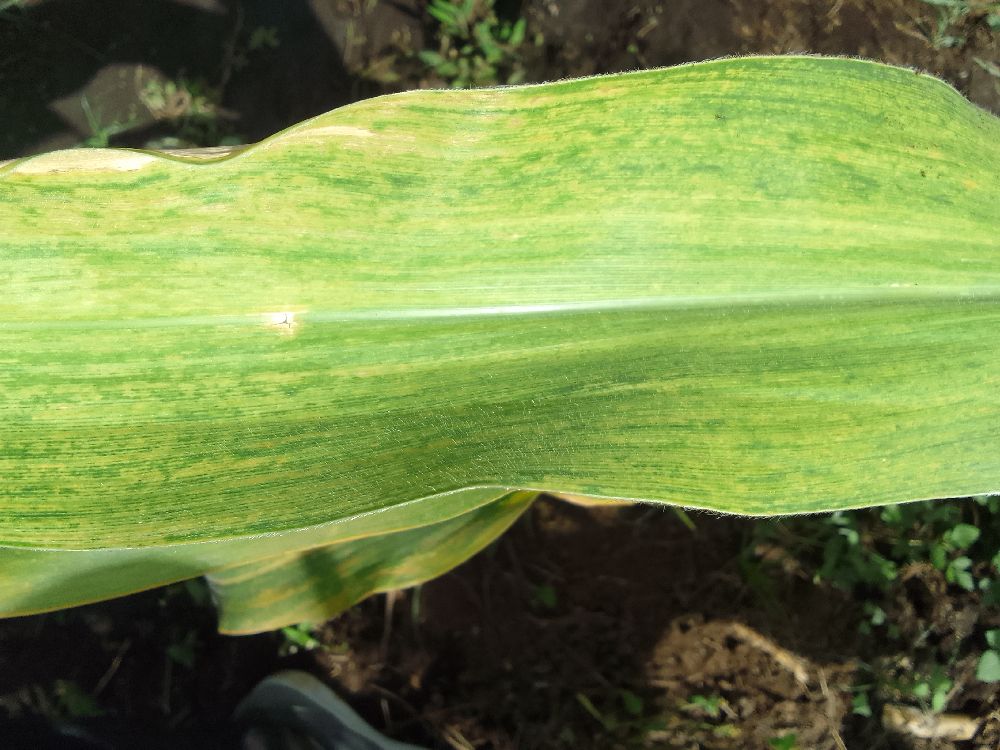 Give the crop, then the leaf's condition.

maize, maize lethal necrosis
